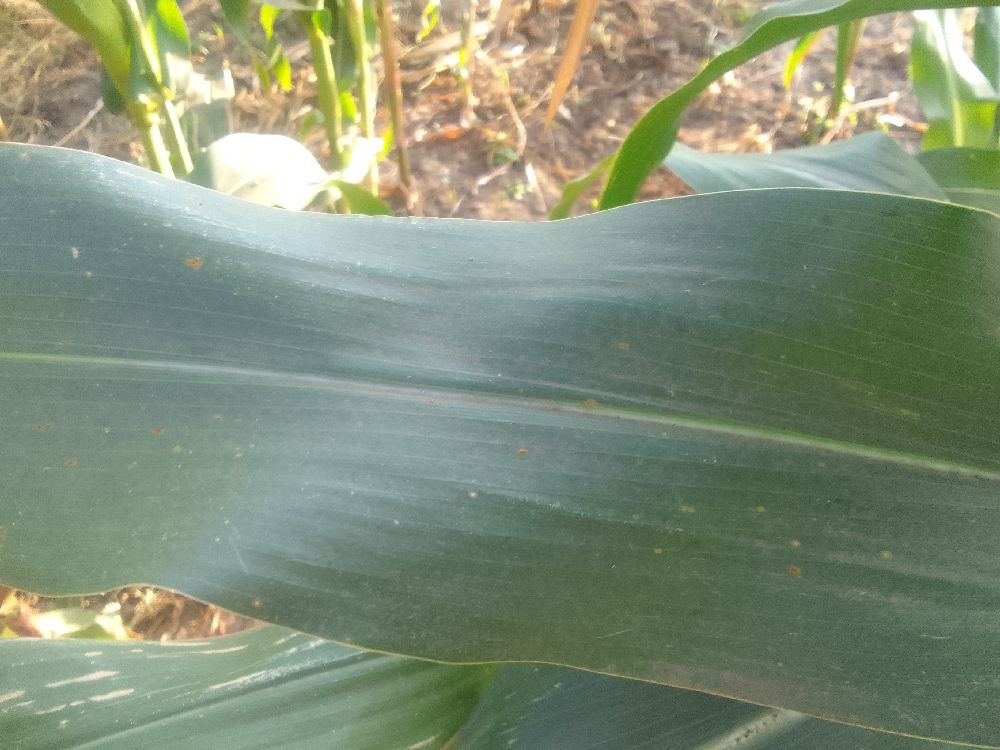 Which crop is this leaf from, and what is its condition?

maize, healthy
